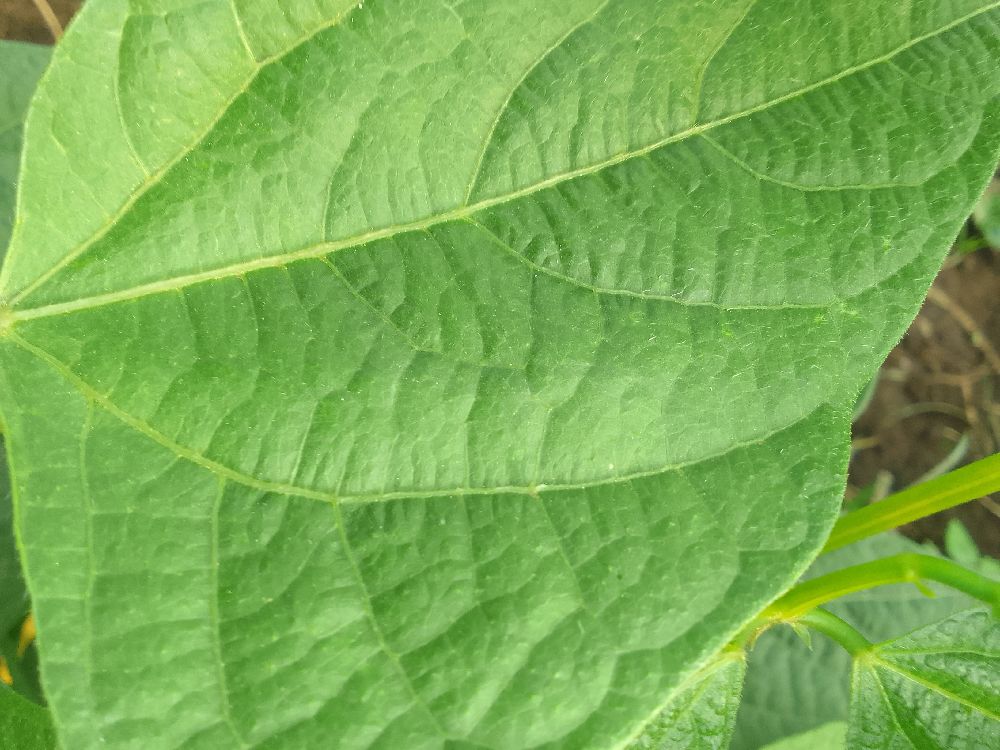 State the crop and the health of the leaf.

common bean, healthy
